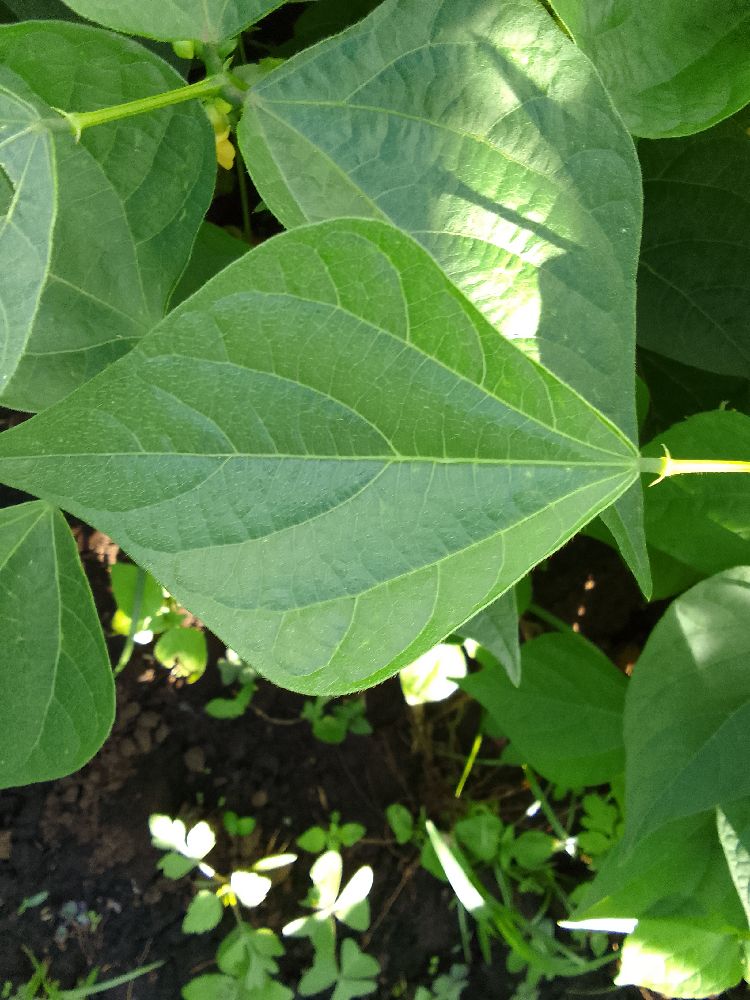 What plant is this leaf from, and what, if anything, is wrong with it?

common bean, healthy
